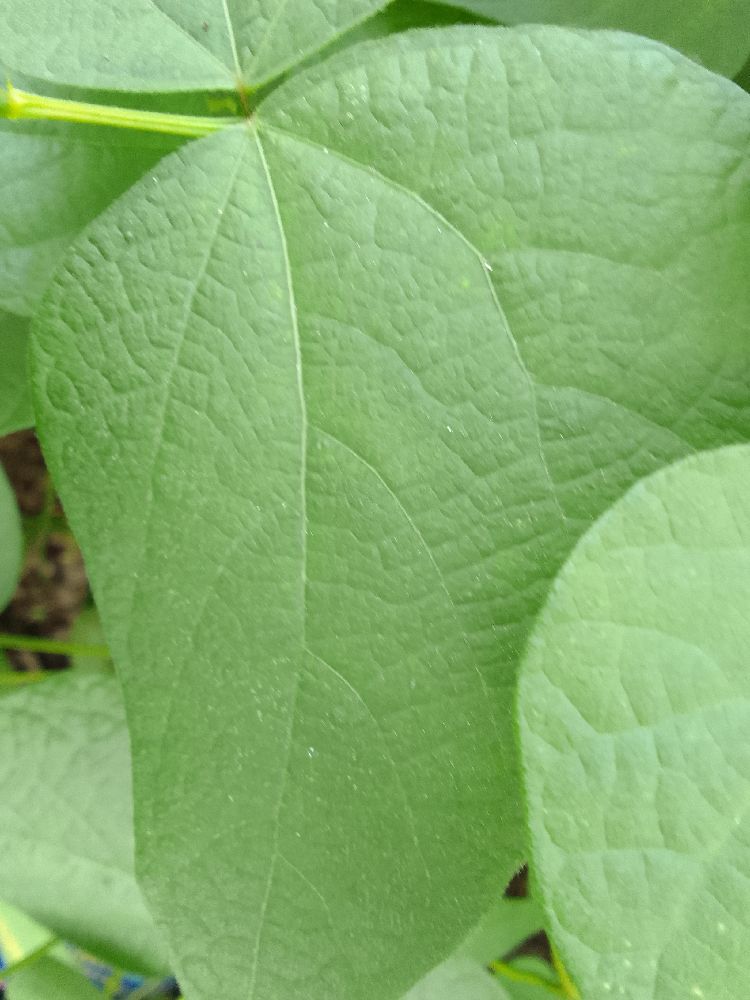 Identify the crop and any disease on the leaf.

common bean, healthy
